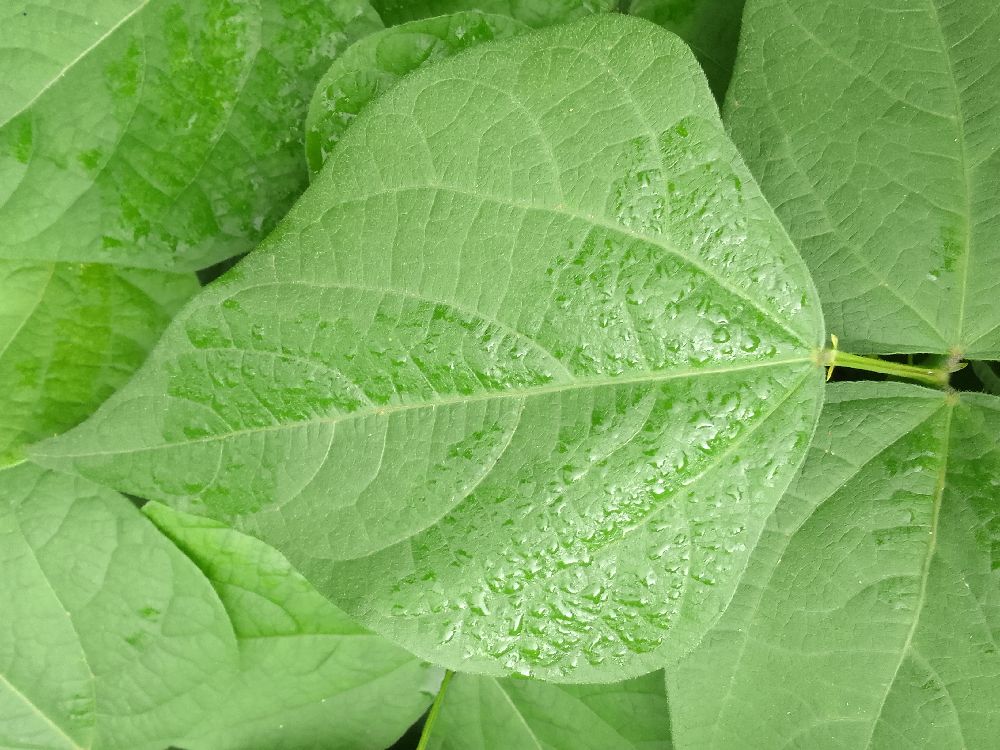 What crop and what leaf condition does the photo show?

common bean, healthy
